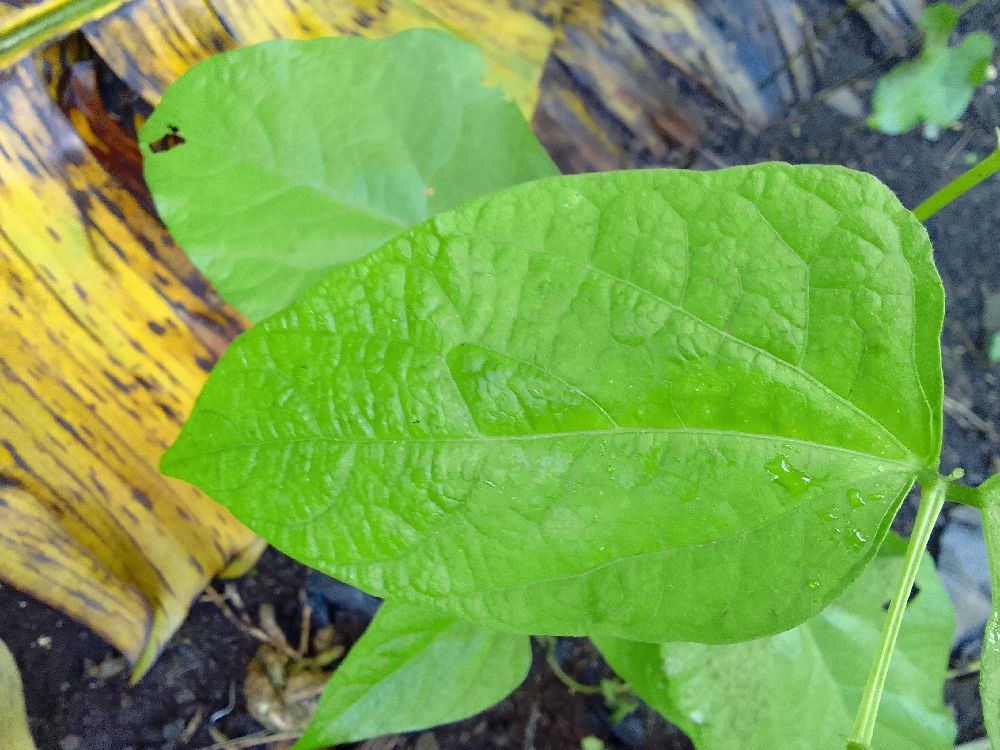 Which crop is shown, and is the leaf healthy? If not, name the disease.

common bean, healthy
